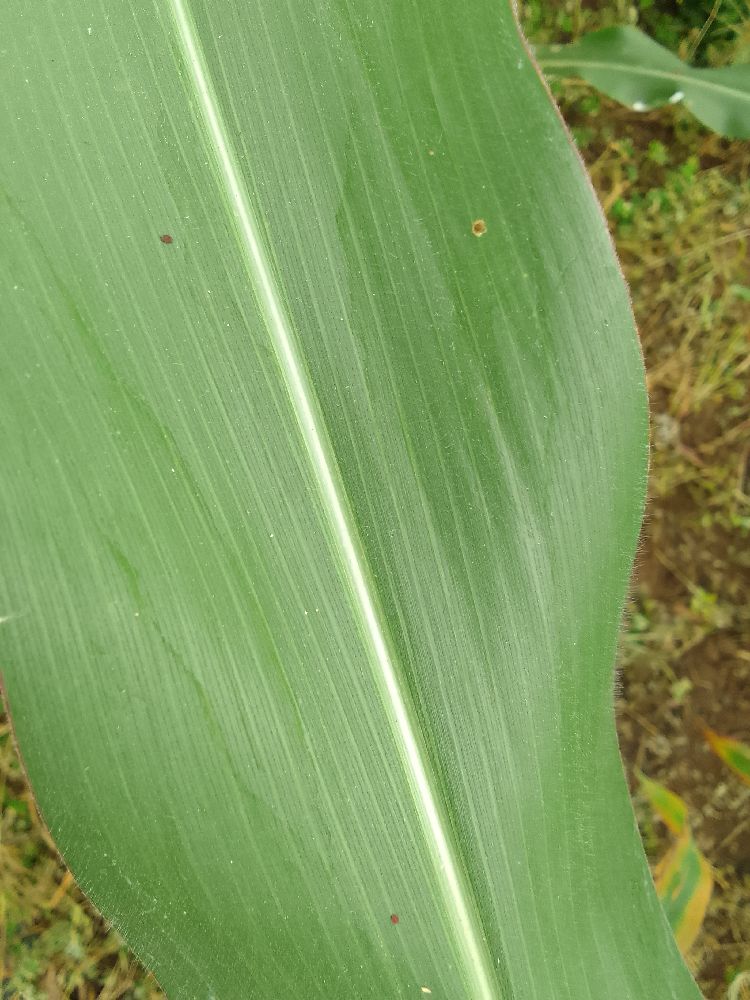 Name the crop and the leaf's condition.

maize, healthy
